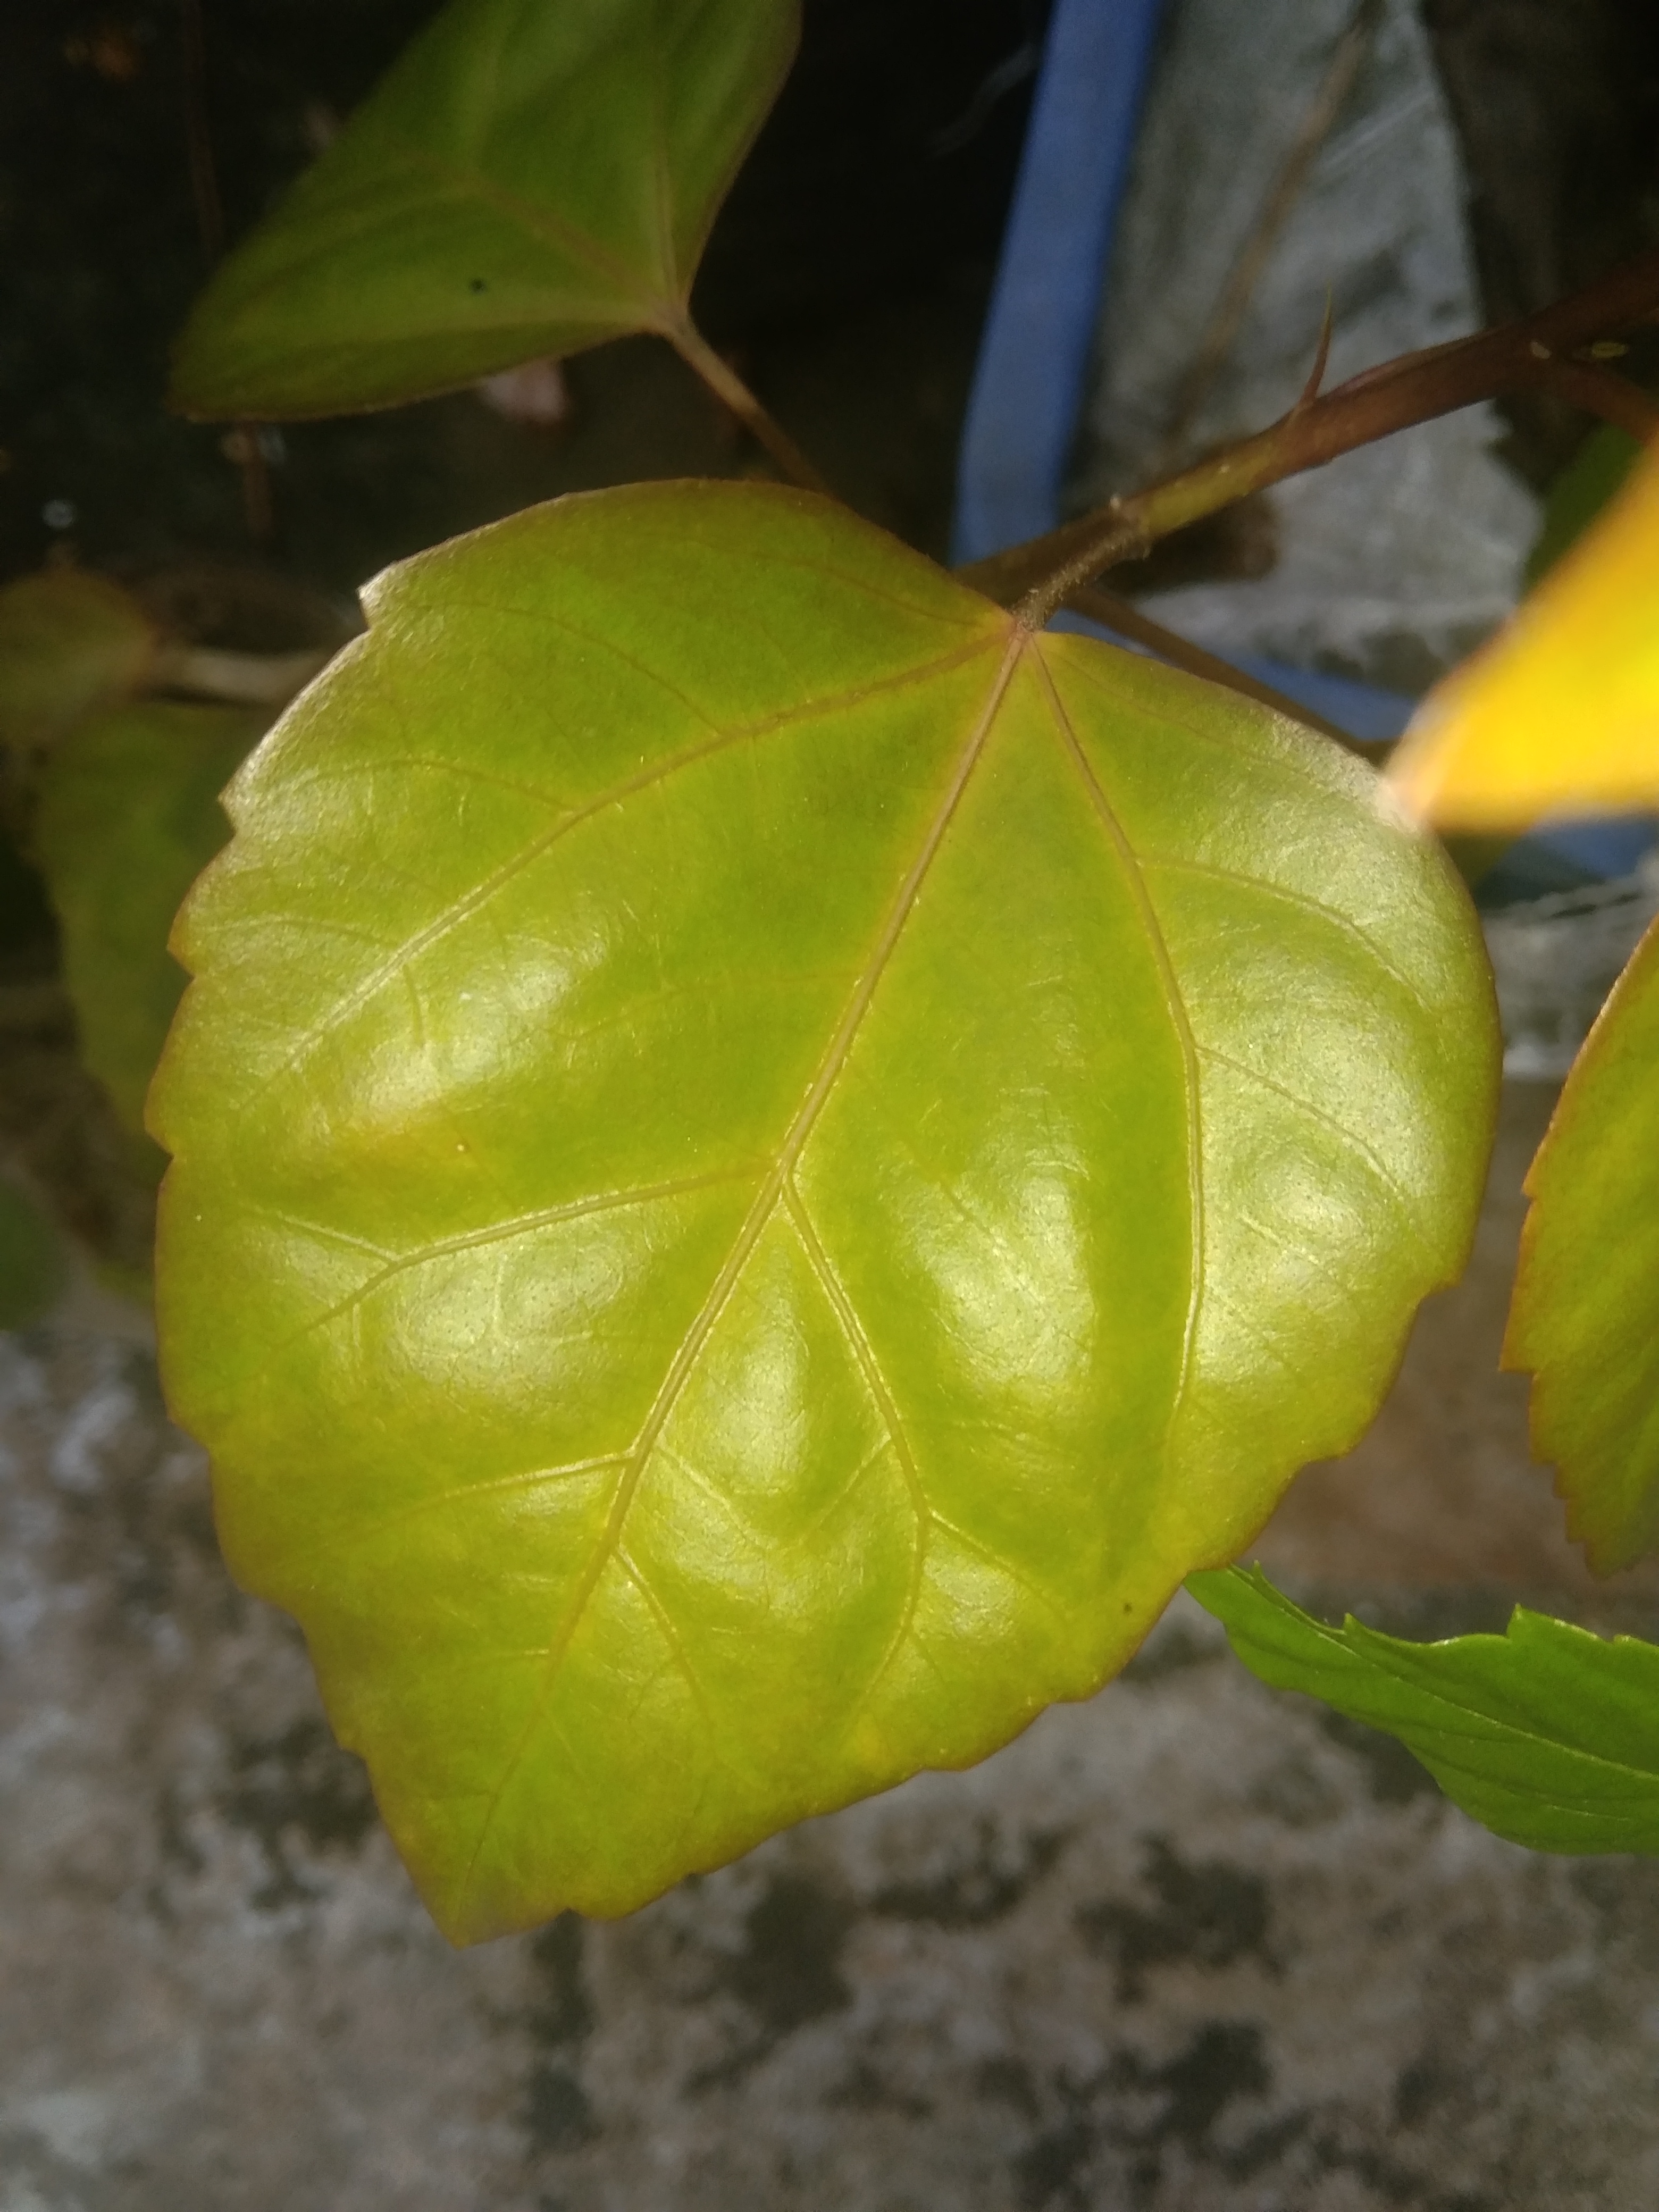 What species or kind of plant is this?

hibiscus
